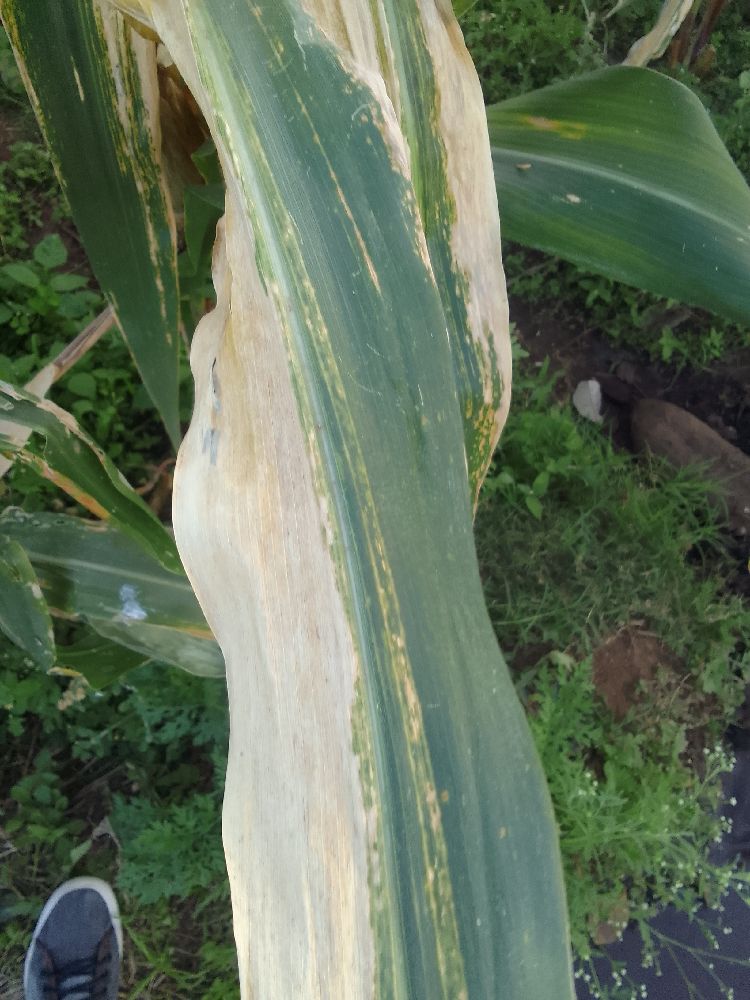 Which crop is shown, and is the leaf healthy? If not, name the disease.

maize, maize lethal necrosis
